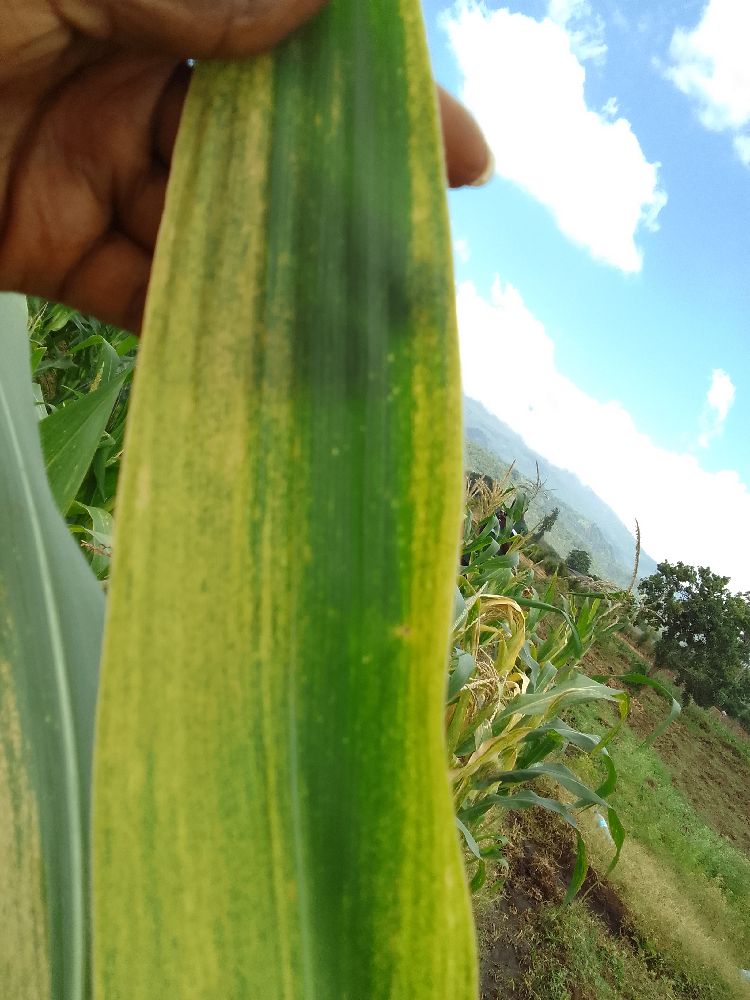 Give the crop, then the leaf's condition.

maize, maize lethal necrosis
